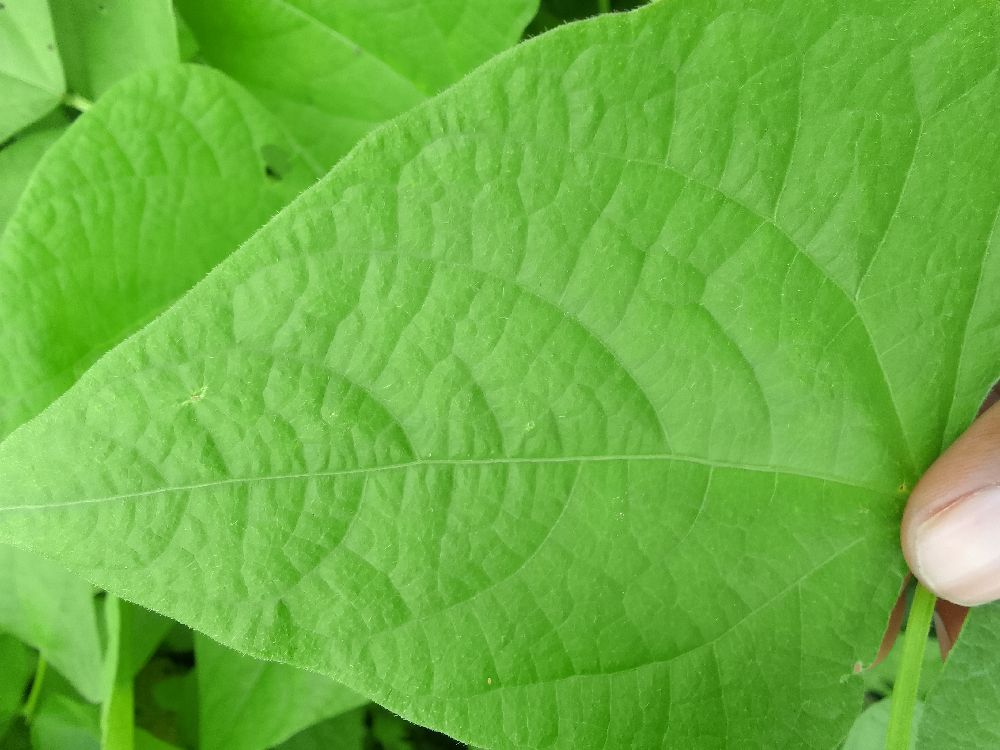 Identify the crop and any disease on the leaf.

common bean, healthy
